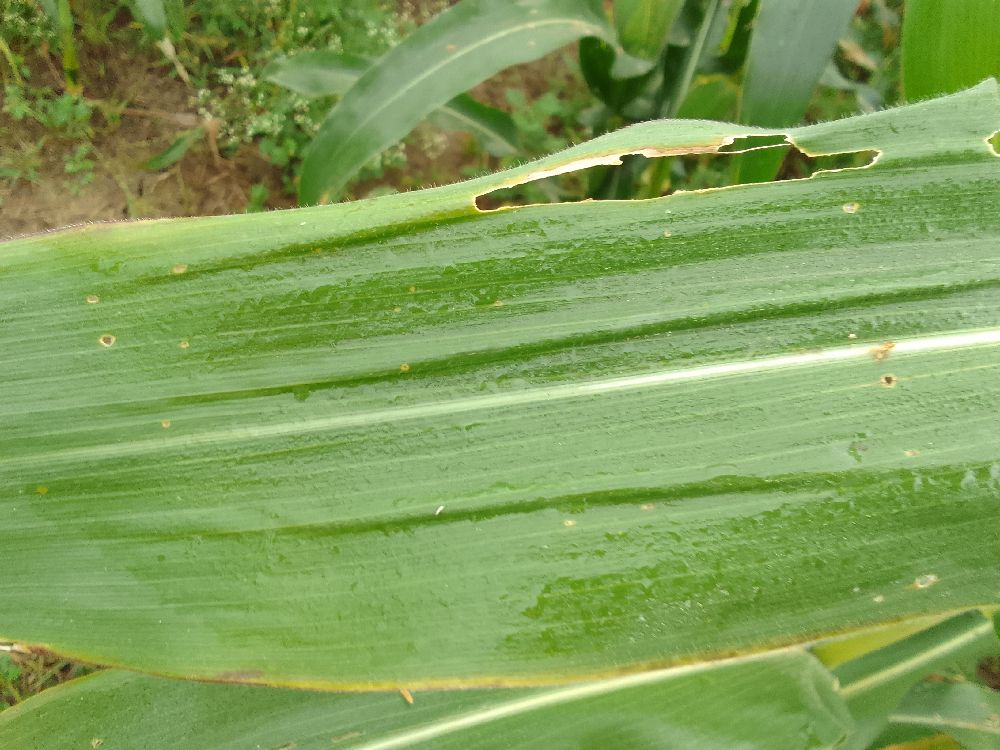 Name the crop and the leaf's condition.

maize, healthy
